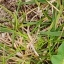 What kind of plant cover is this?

grass
